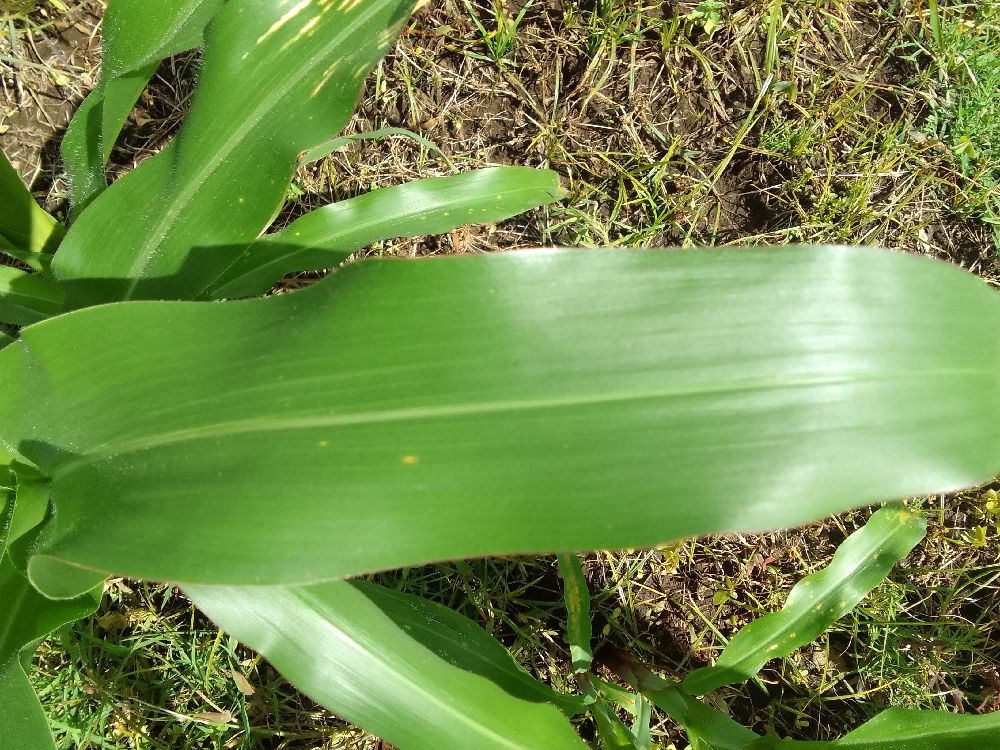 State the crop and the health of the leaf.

maize, healthy
